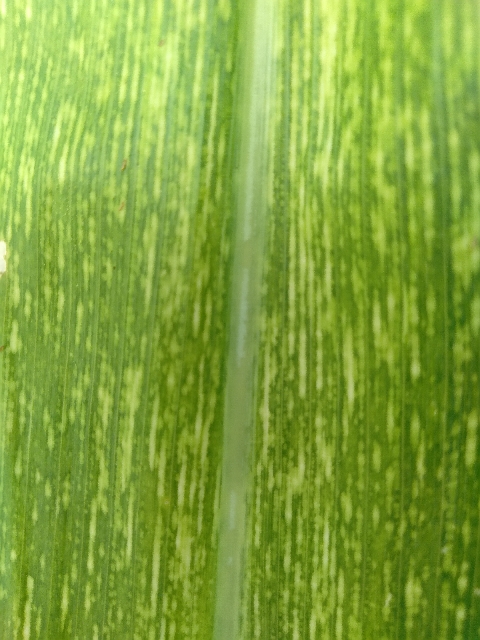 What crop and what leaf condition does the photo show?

maize, maize streak virus
